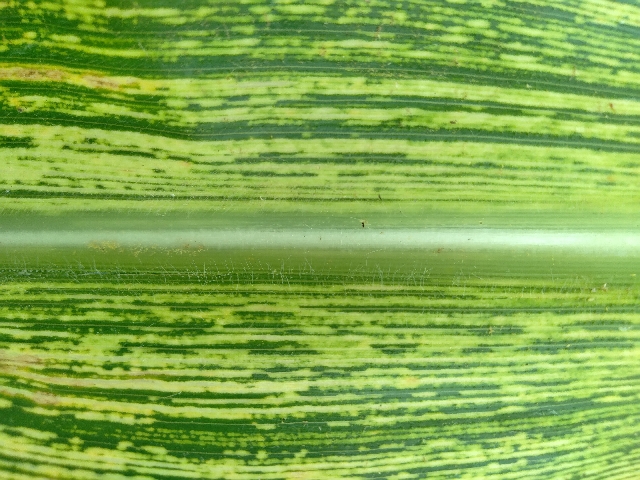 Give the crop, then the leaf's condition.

maize, maize streak virus
